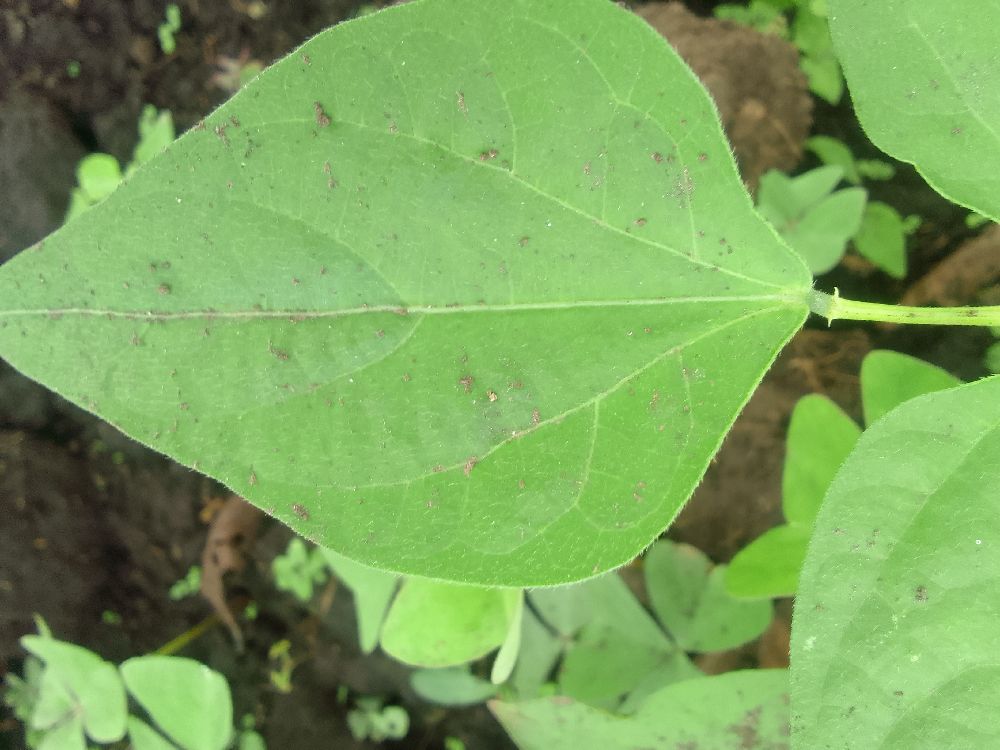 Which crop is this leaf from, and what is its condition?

common bean, healthy
